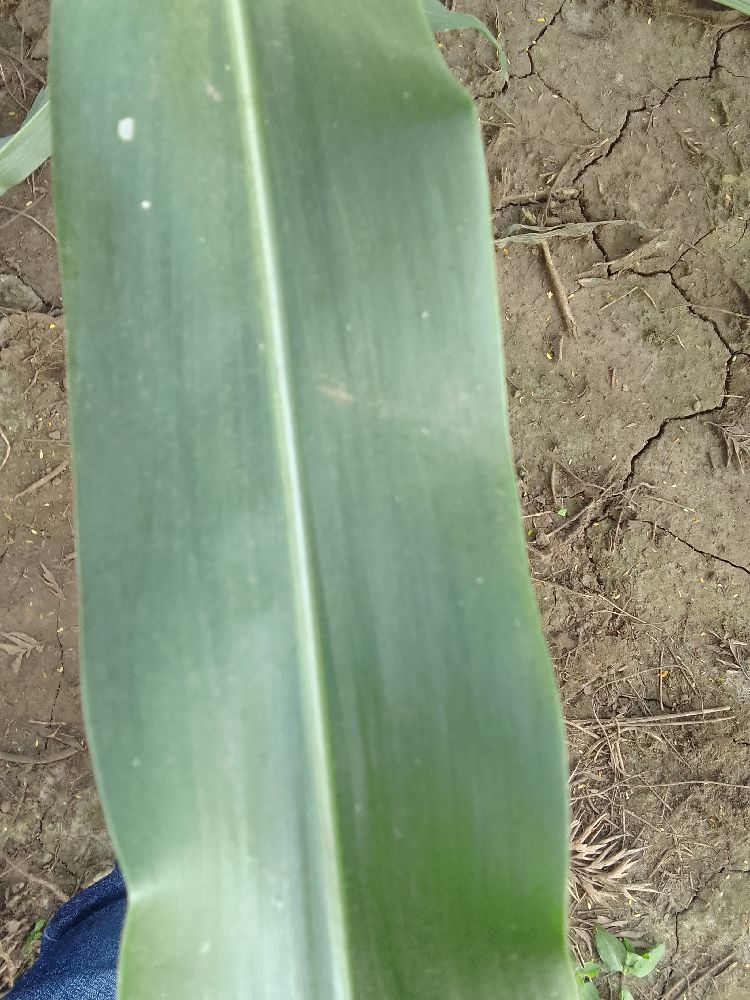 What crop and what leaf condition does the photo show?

maize, healthy
